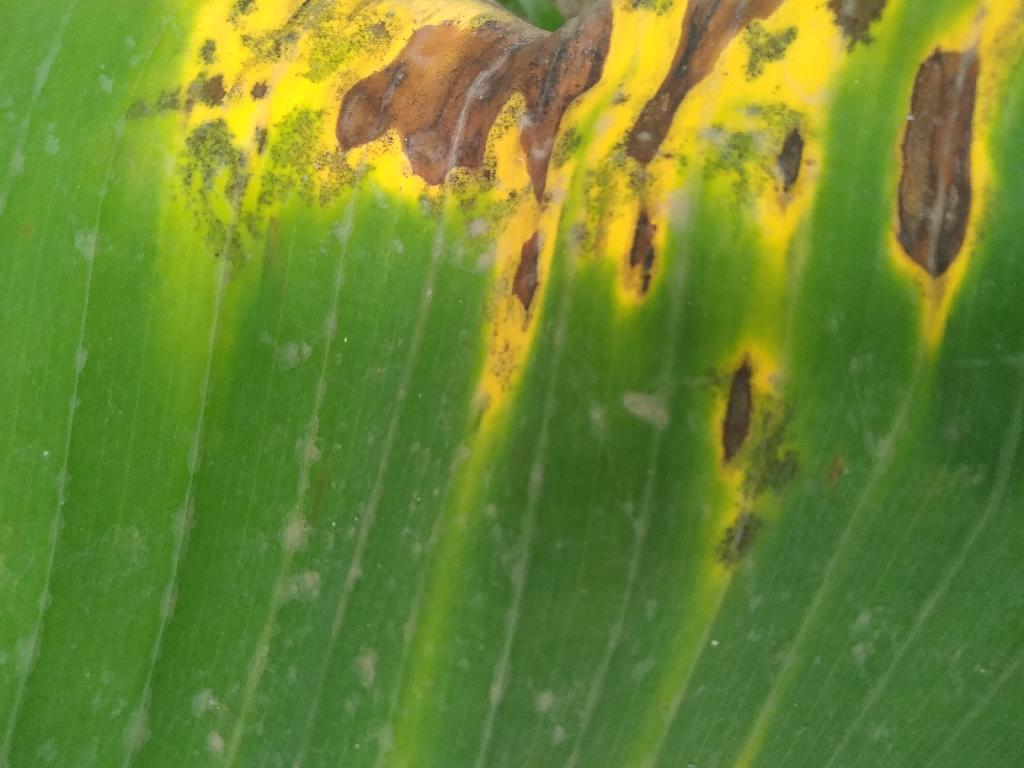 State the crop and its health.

banana, black sigatoka
